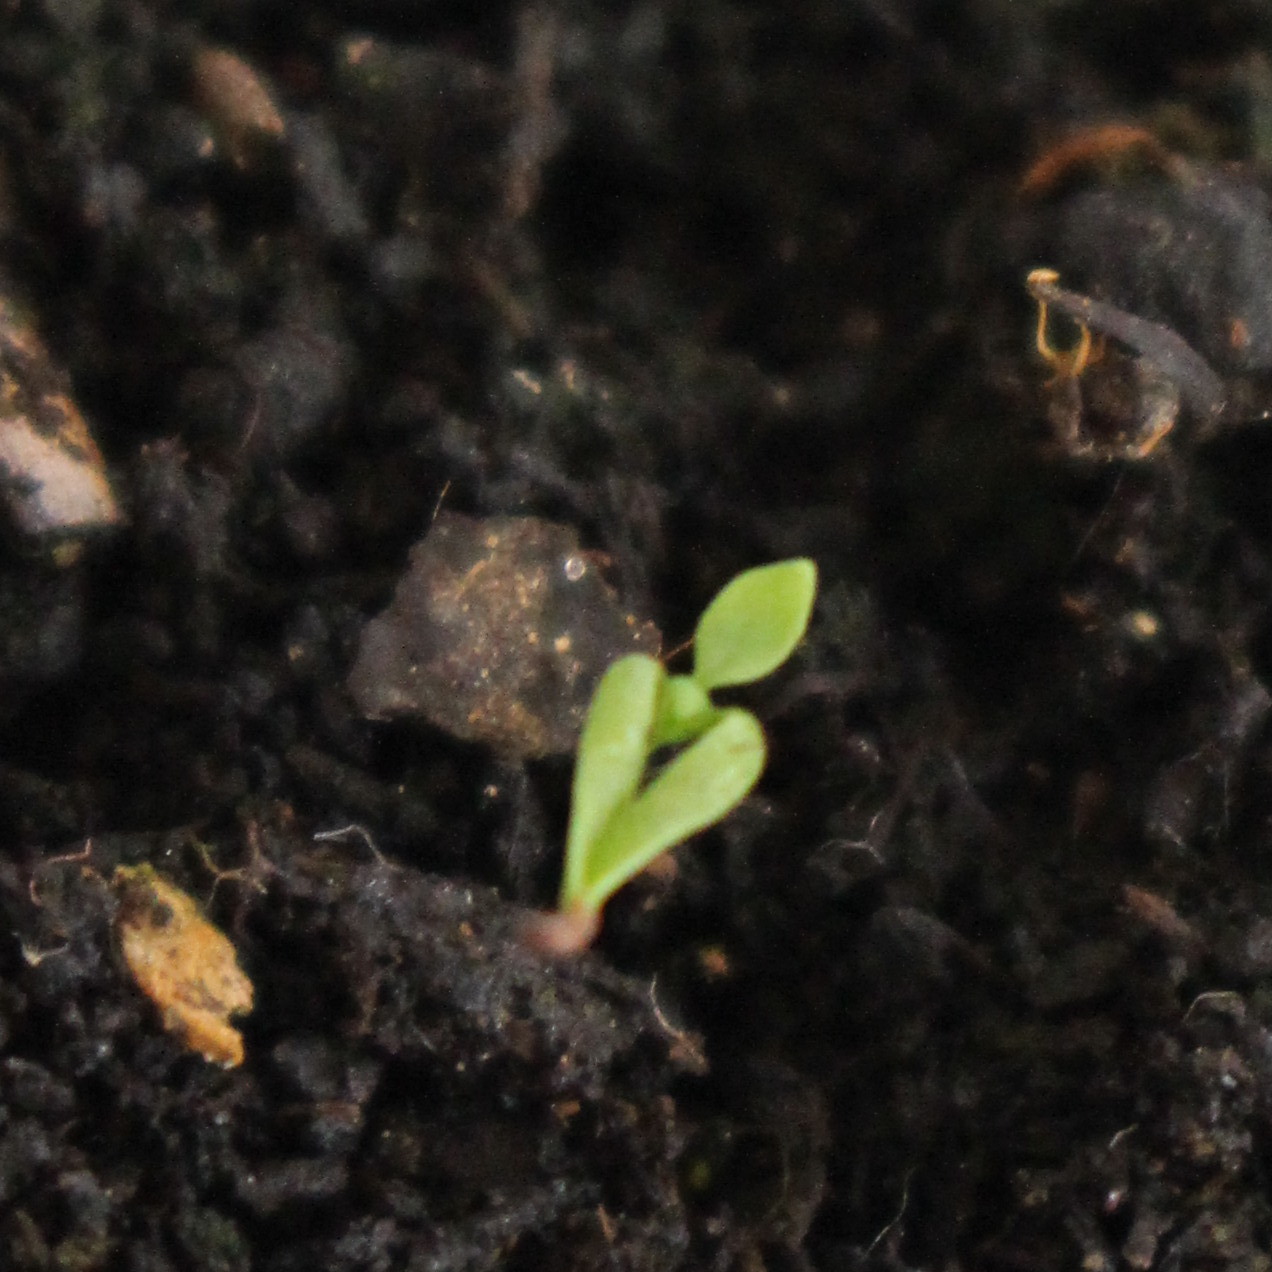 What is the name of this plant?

Papaver rhoeas
